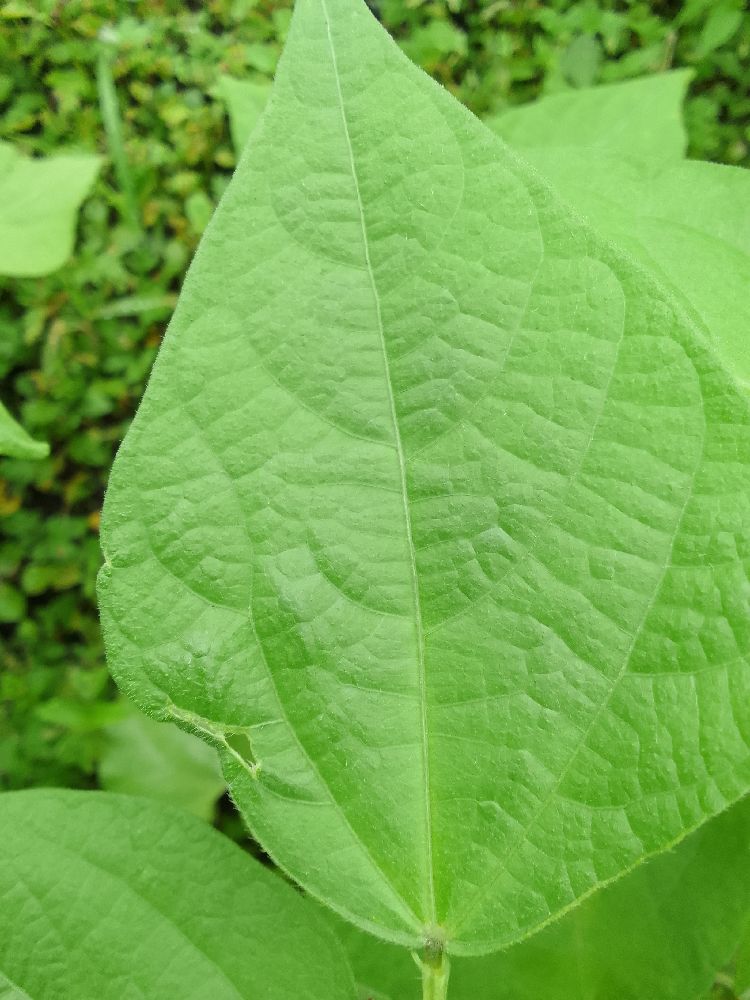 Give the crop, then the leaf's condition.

common bean, healthy
